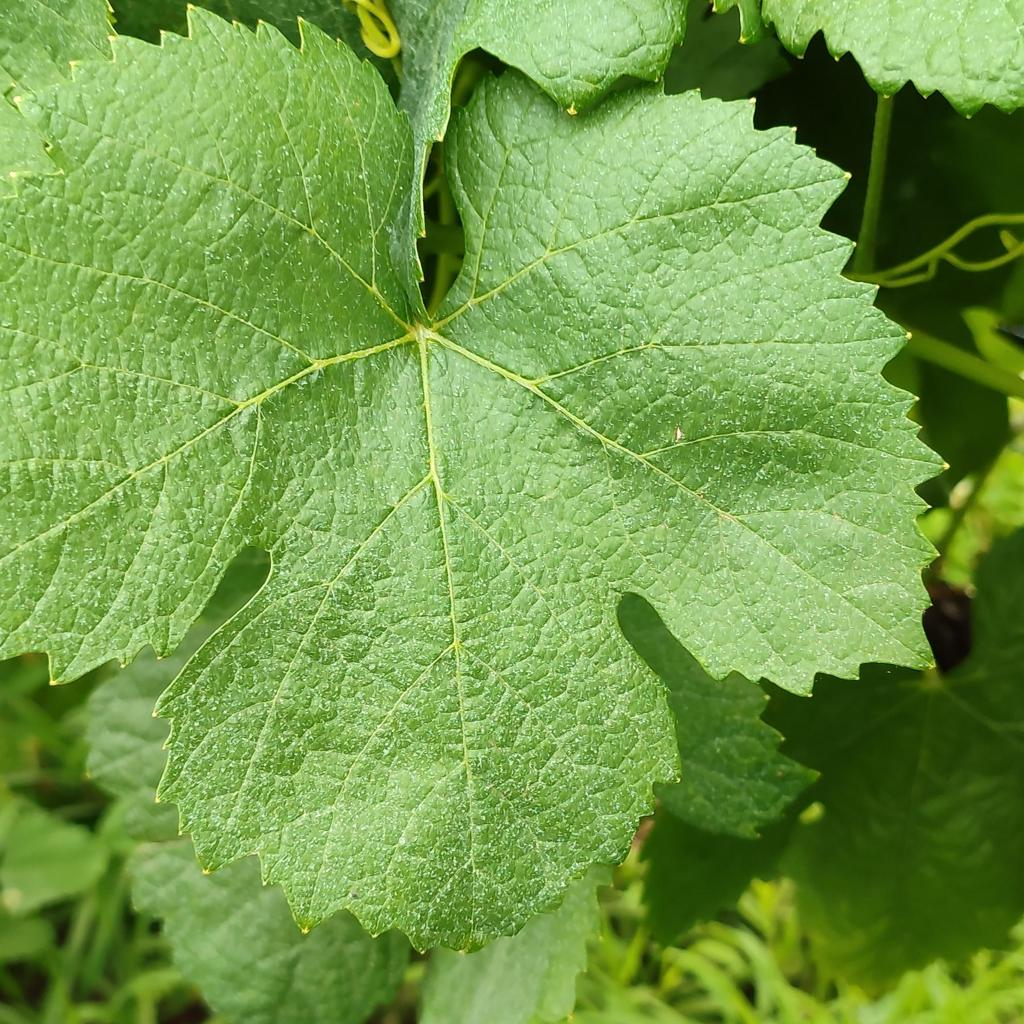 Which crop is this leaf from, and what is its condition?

grapevine, healthy
